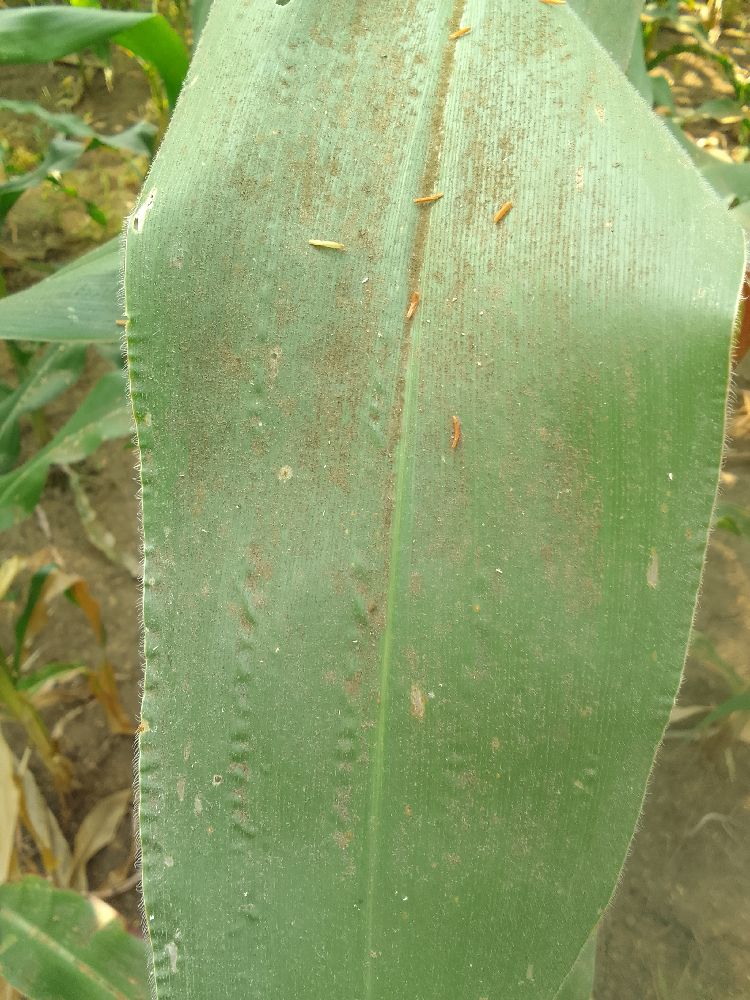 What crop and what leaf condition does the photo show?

maize, healthy
